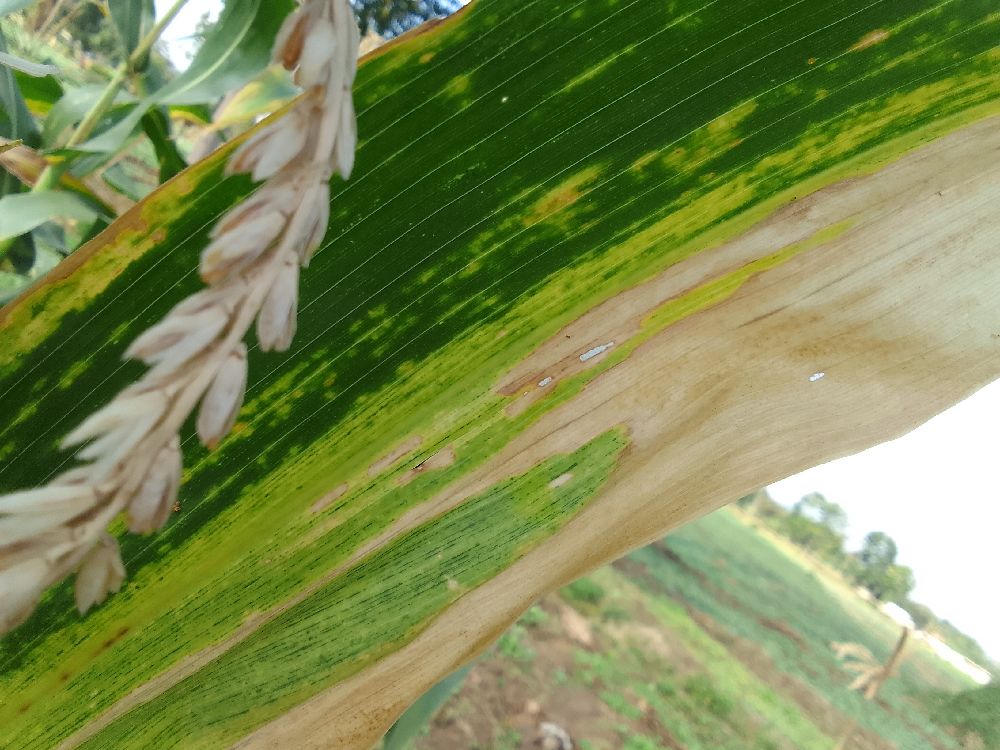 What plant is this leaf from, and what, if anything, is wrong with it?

maize, maize lethal necrosis
